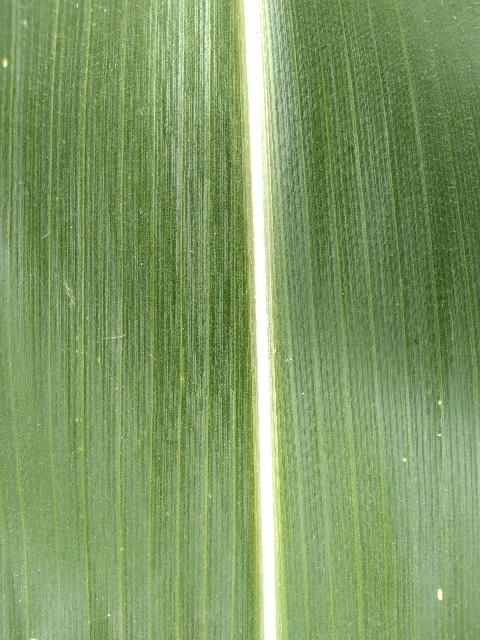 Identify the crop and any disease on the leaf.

maize, healthy
